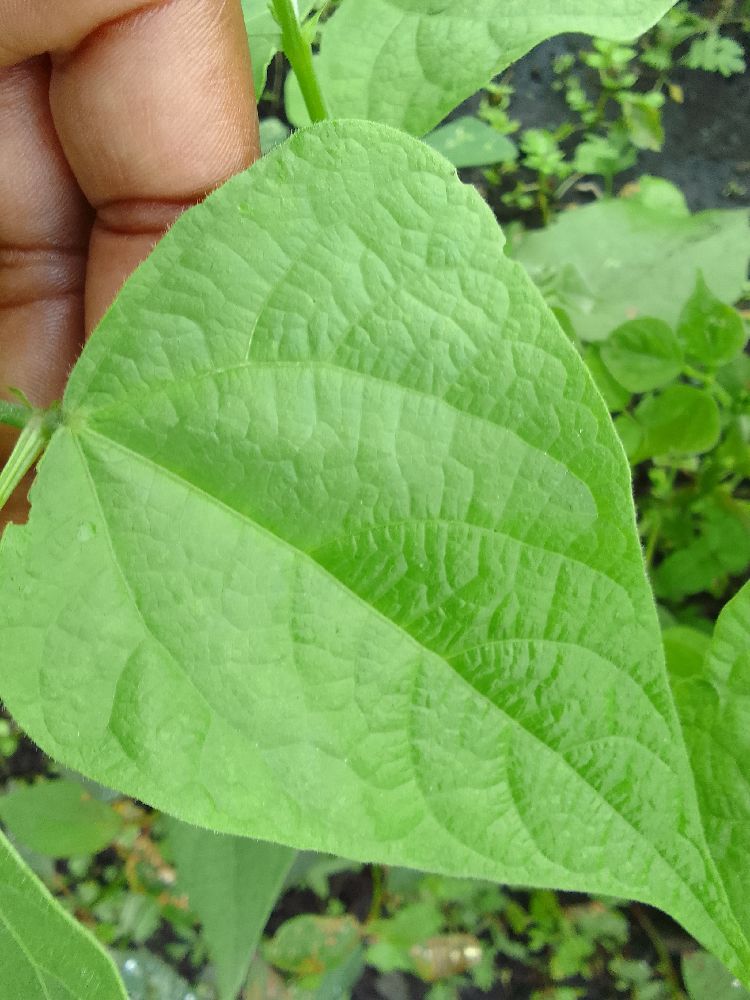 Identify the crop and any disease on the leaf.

common bean, healthy
